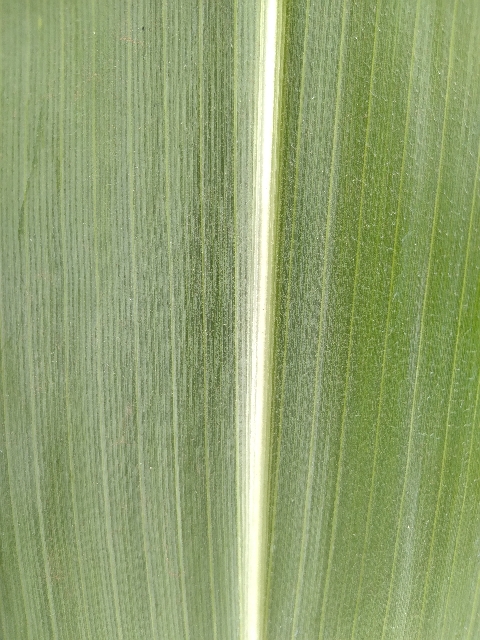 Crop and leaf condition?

maize, healthy
